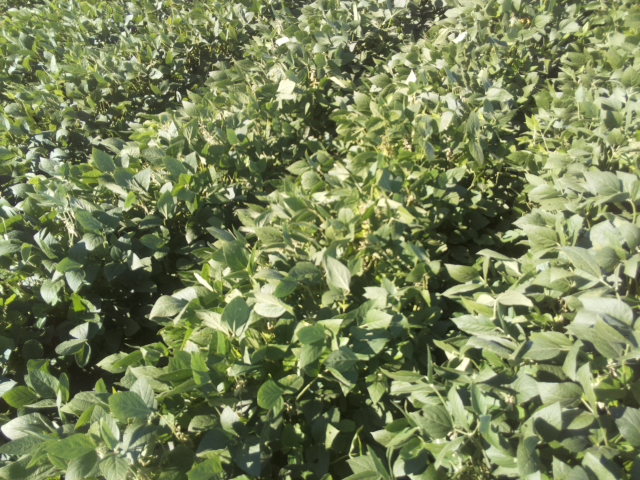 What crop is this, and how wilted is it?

soybean, slight leaflet or petiole turgor loss in upper canopy
